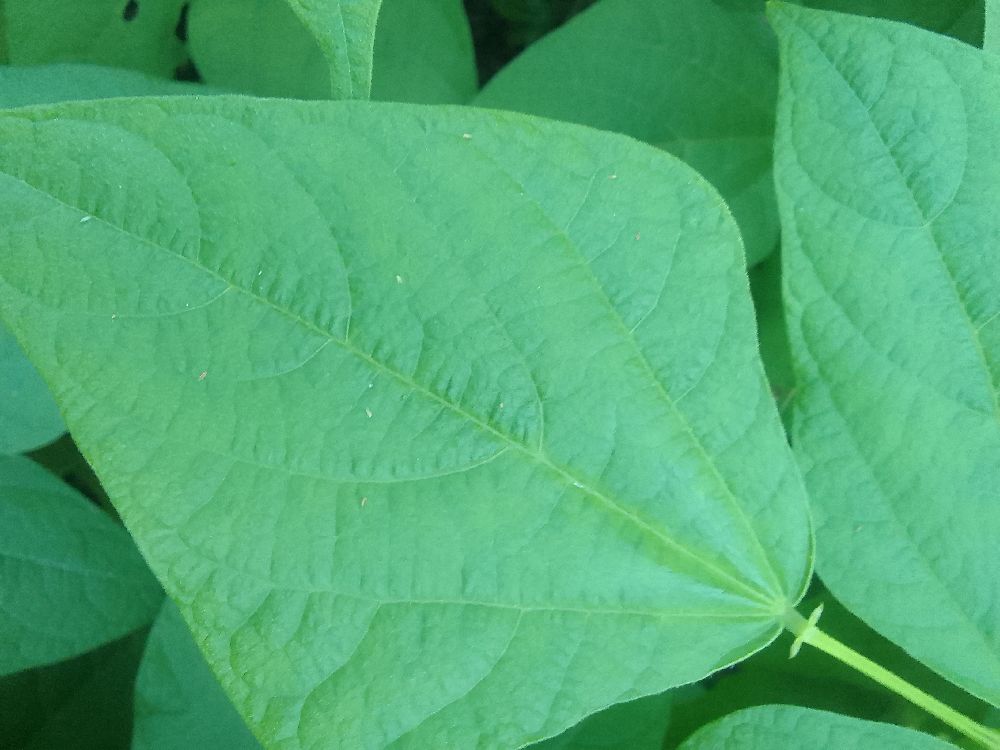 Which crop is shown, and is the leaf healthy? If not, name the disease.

common bean, healthy
